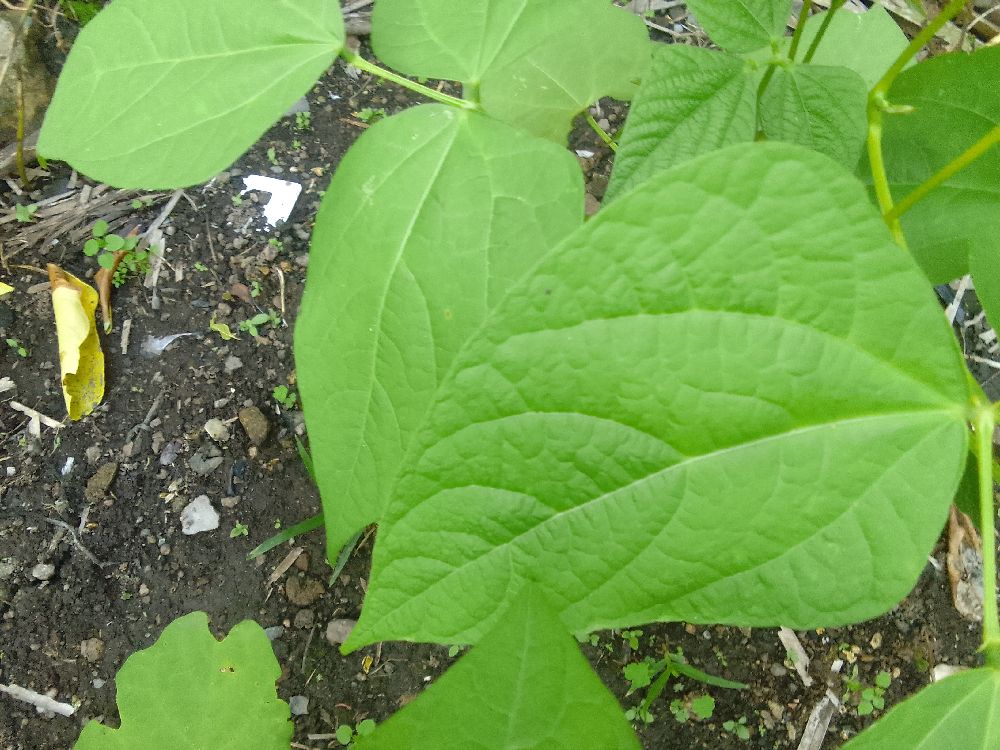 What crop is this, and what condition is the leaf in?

common bean, healthy
